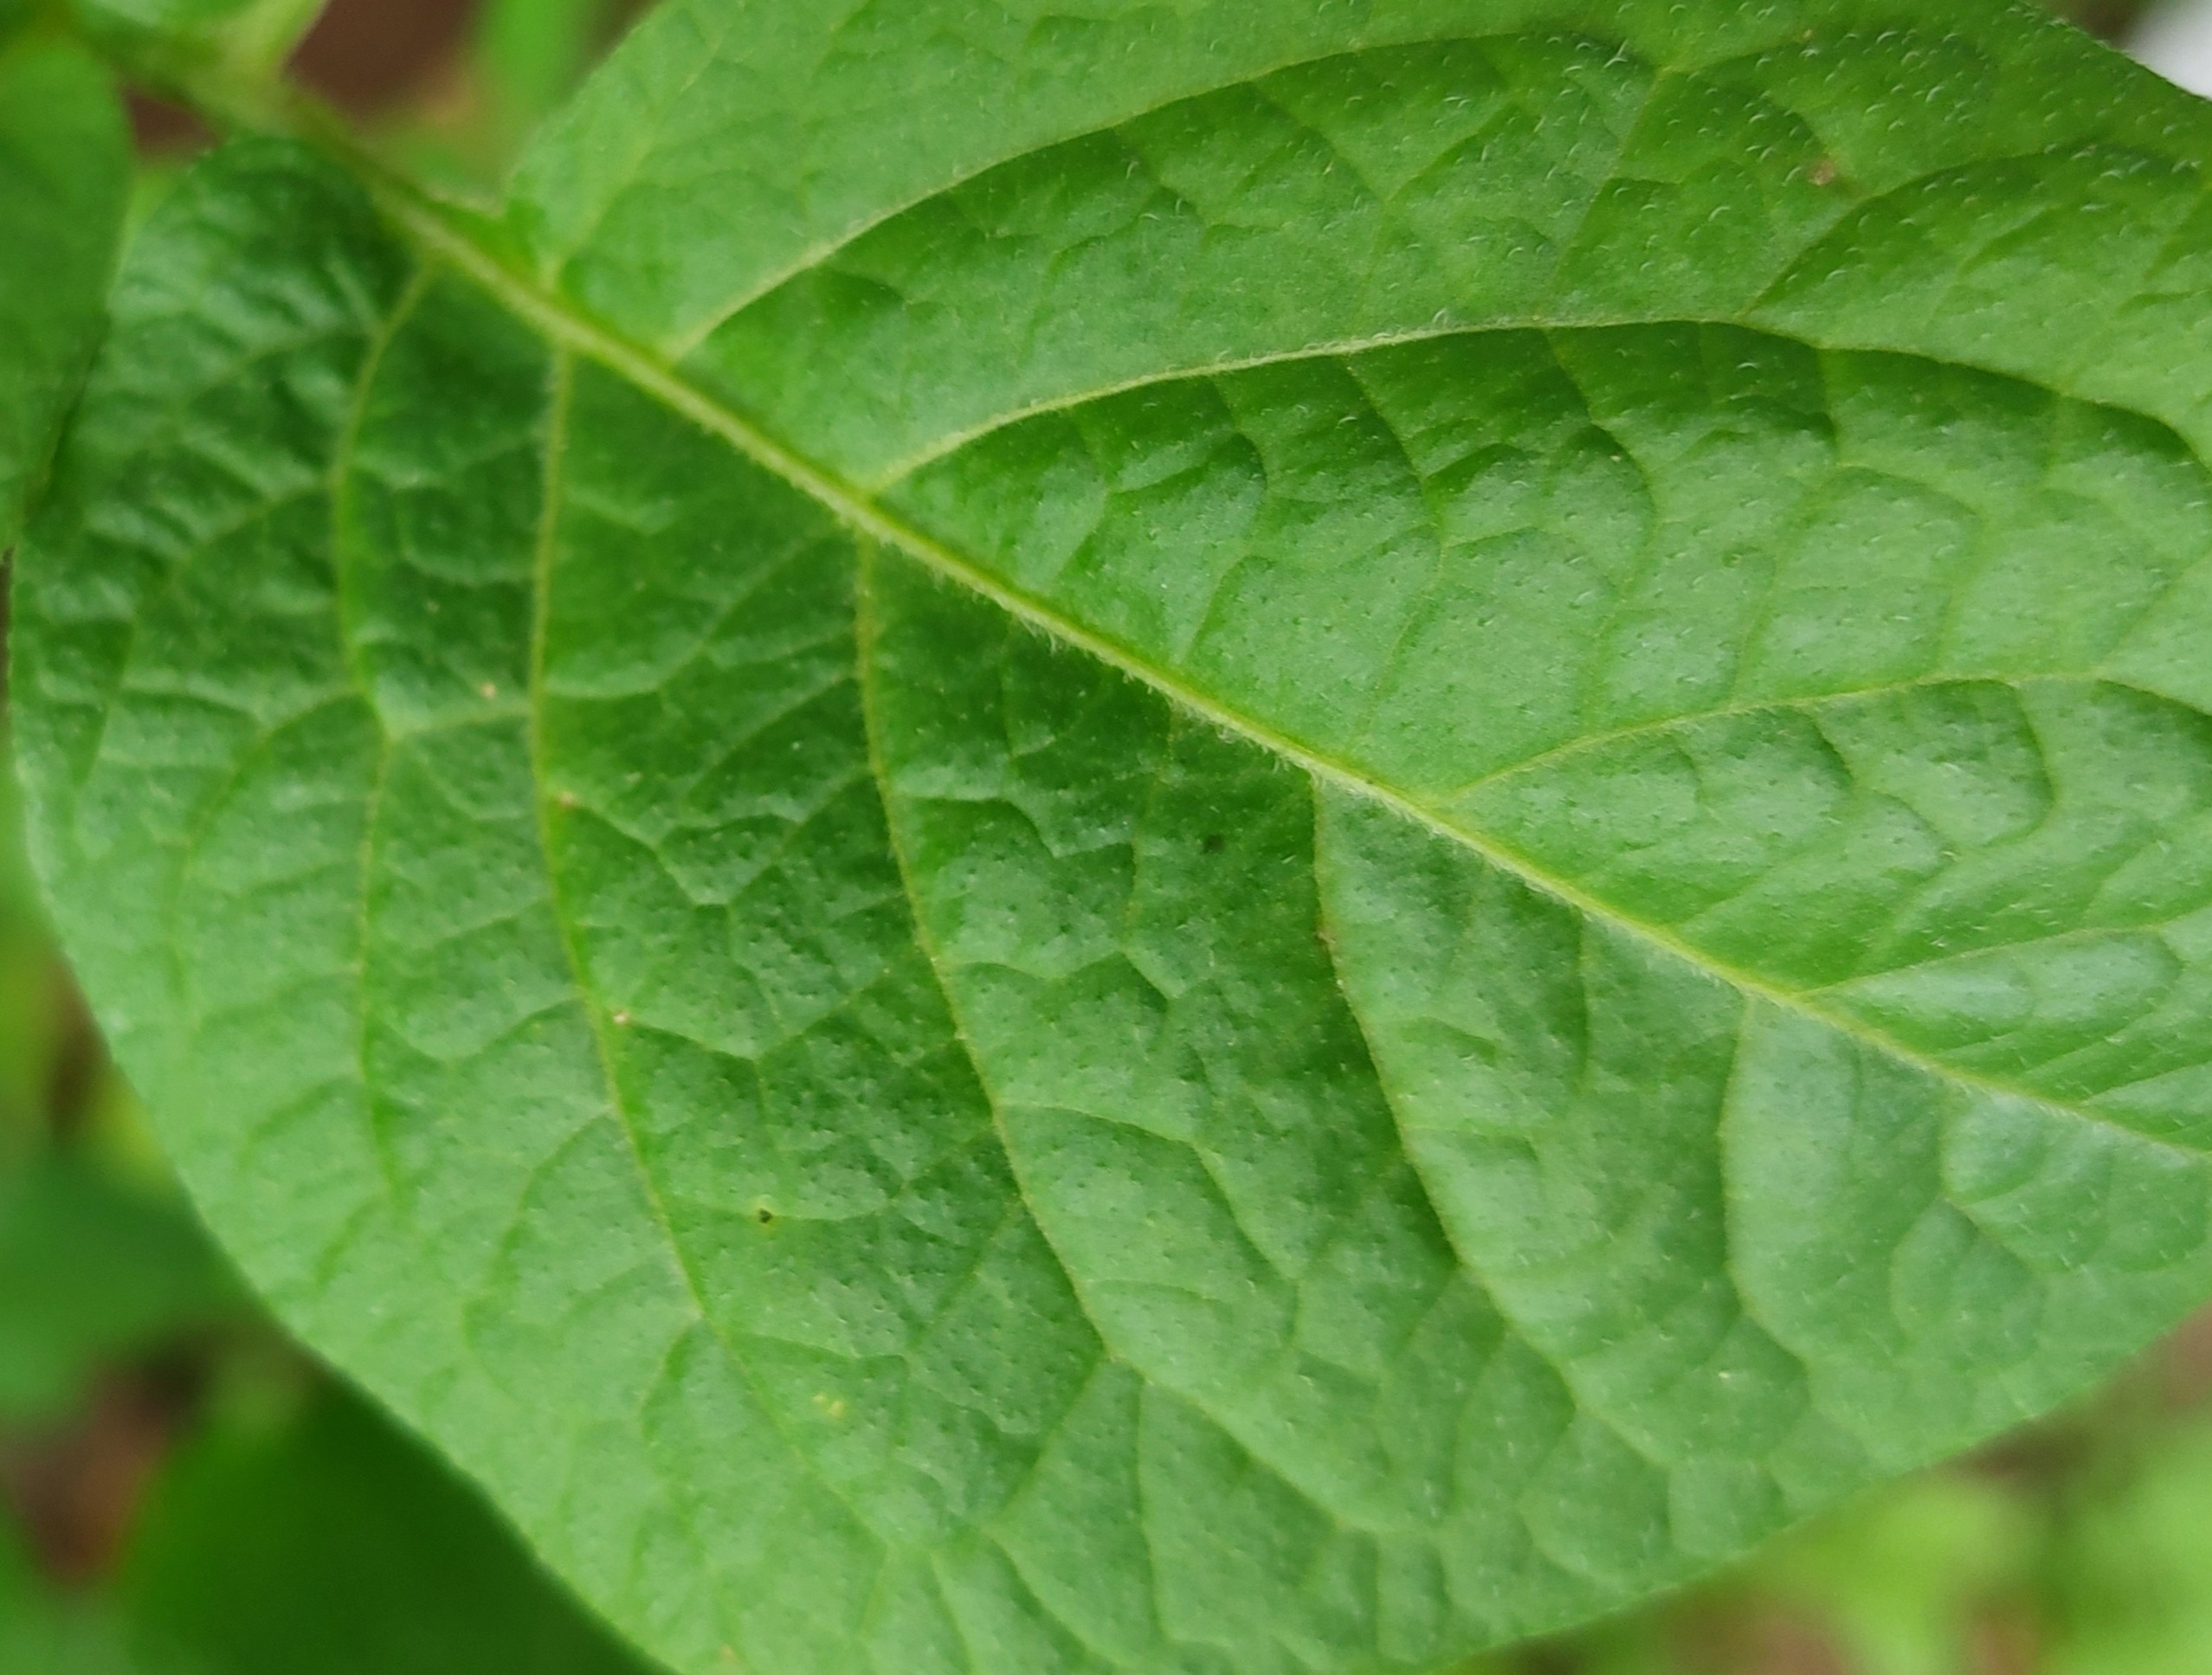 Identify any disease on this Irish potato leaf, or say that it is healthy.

healthy
